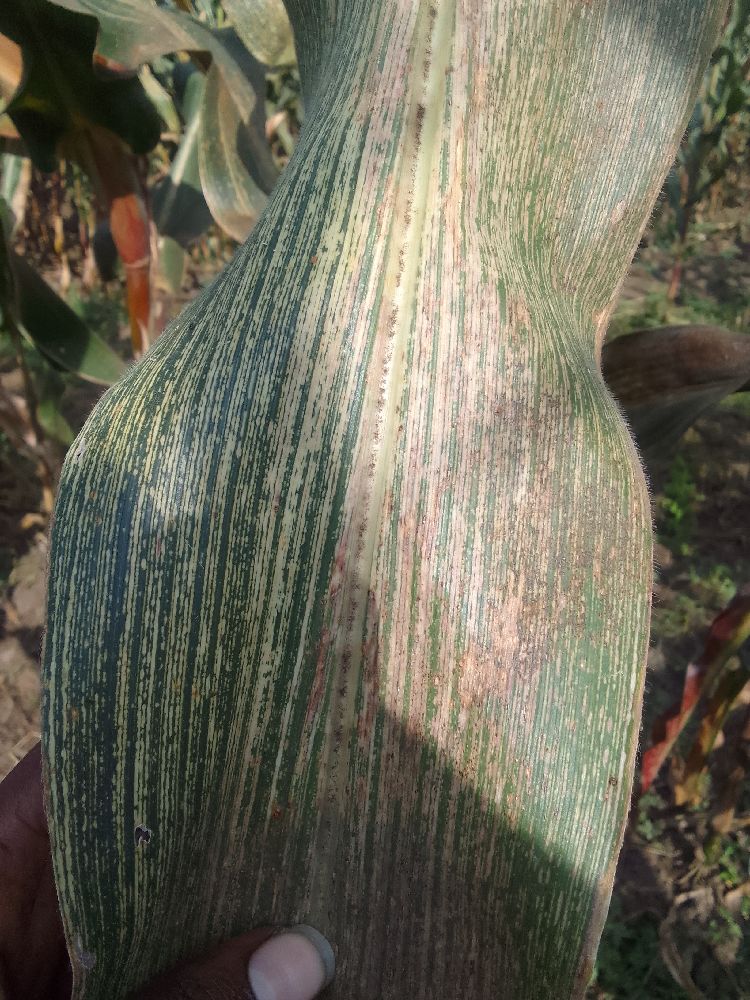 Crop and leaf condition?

maize, maize streak virus
